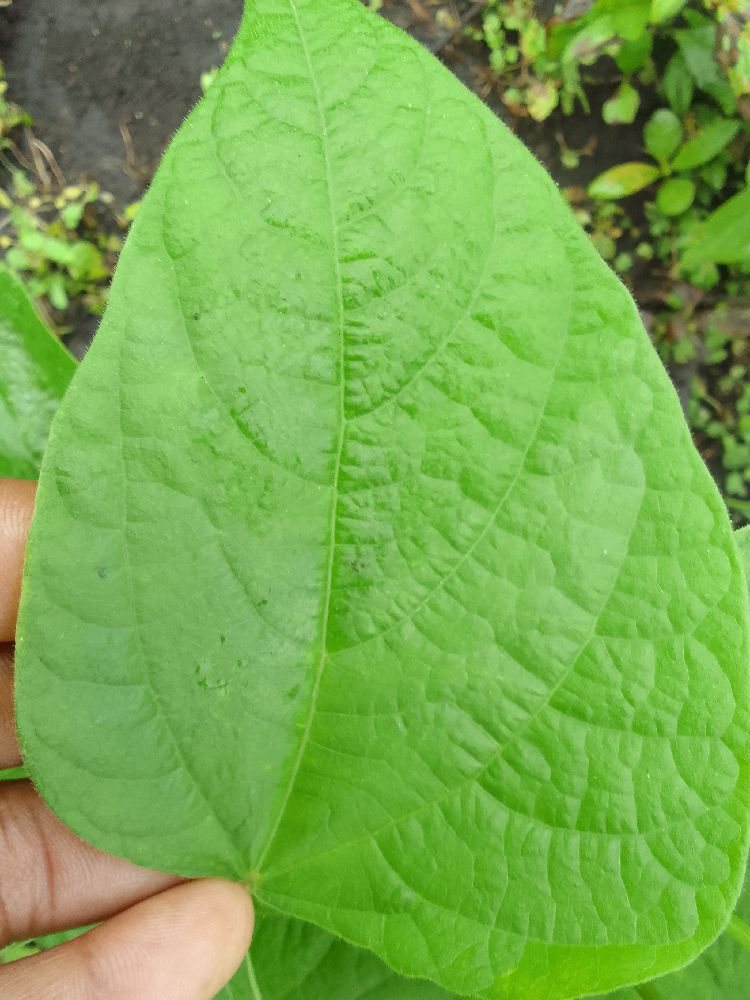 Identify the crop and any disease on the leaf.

common bean, healthy
